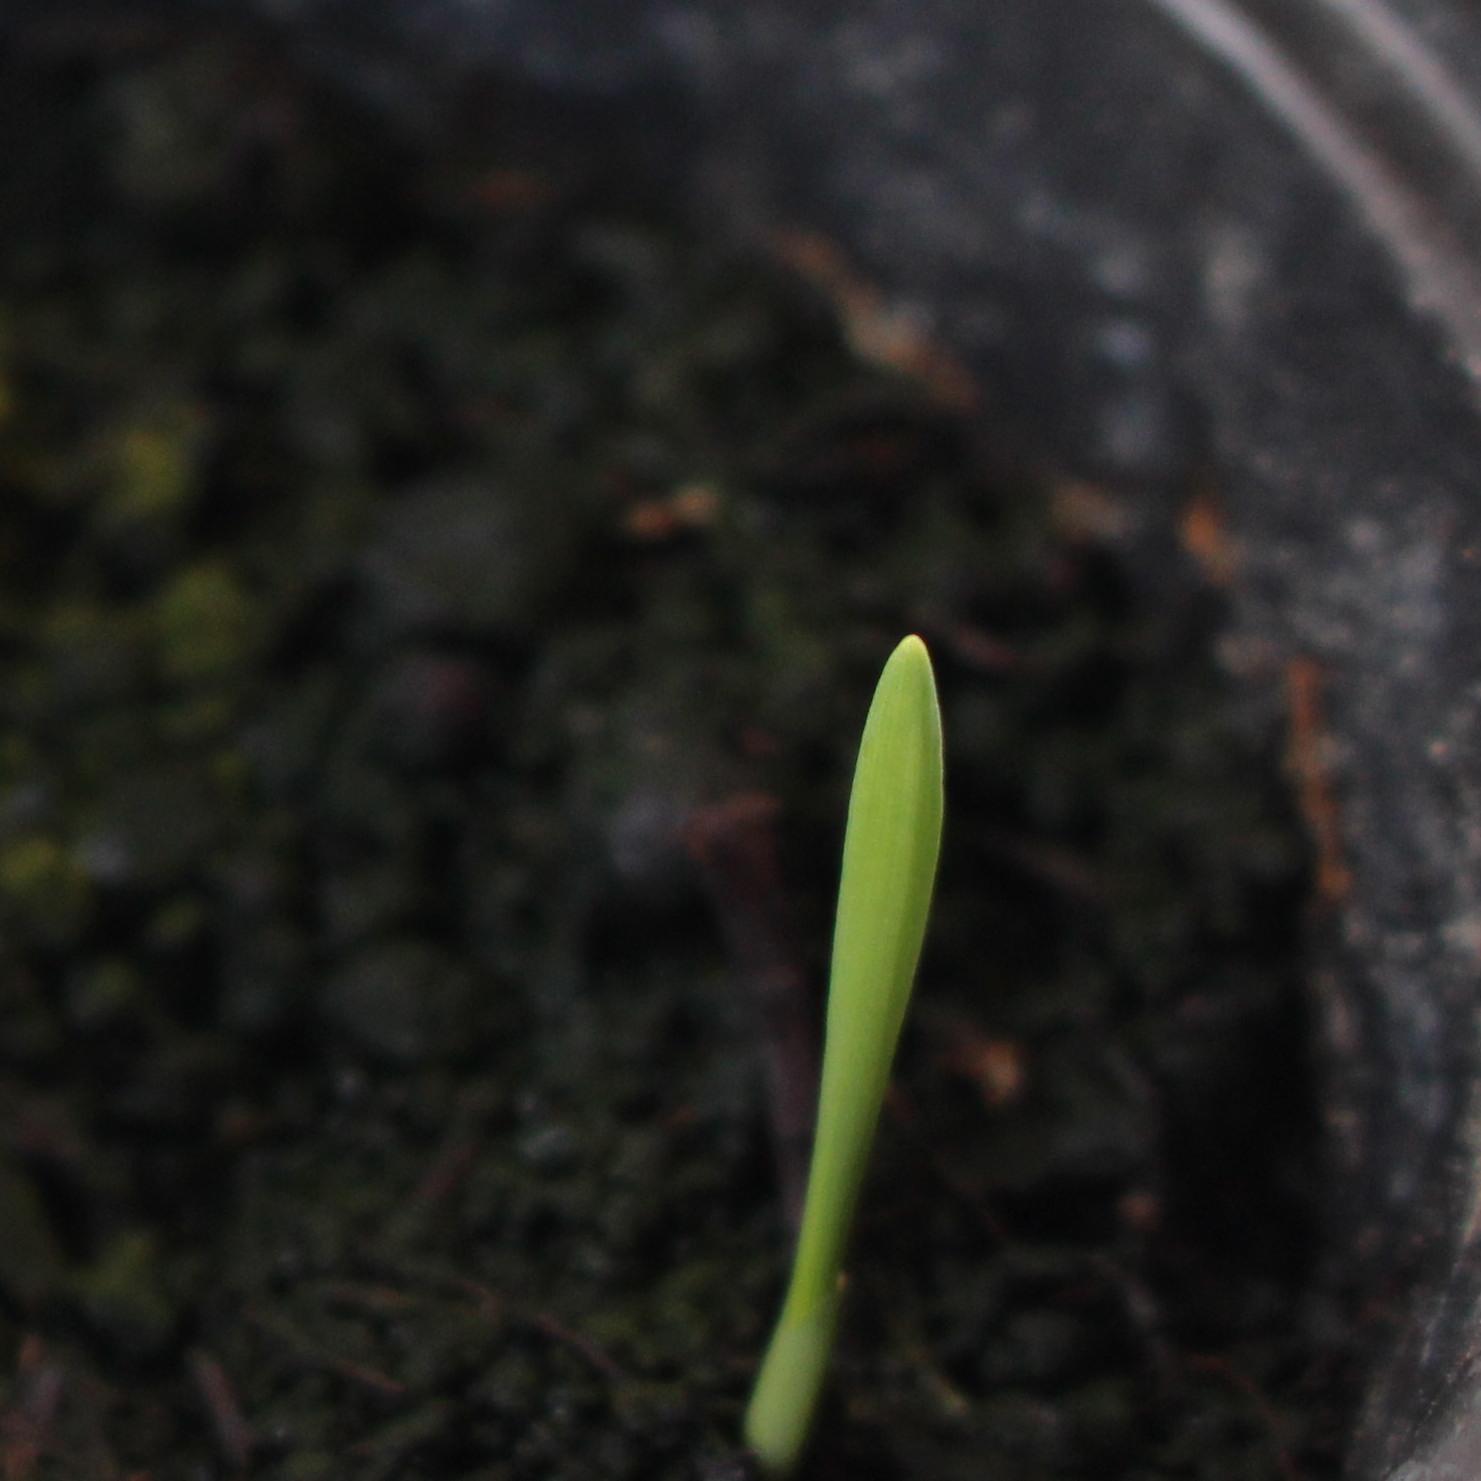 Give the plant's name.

Avena sterilis
